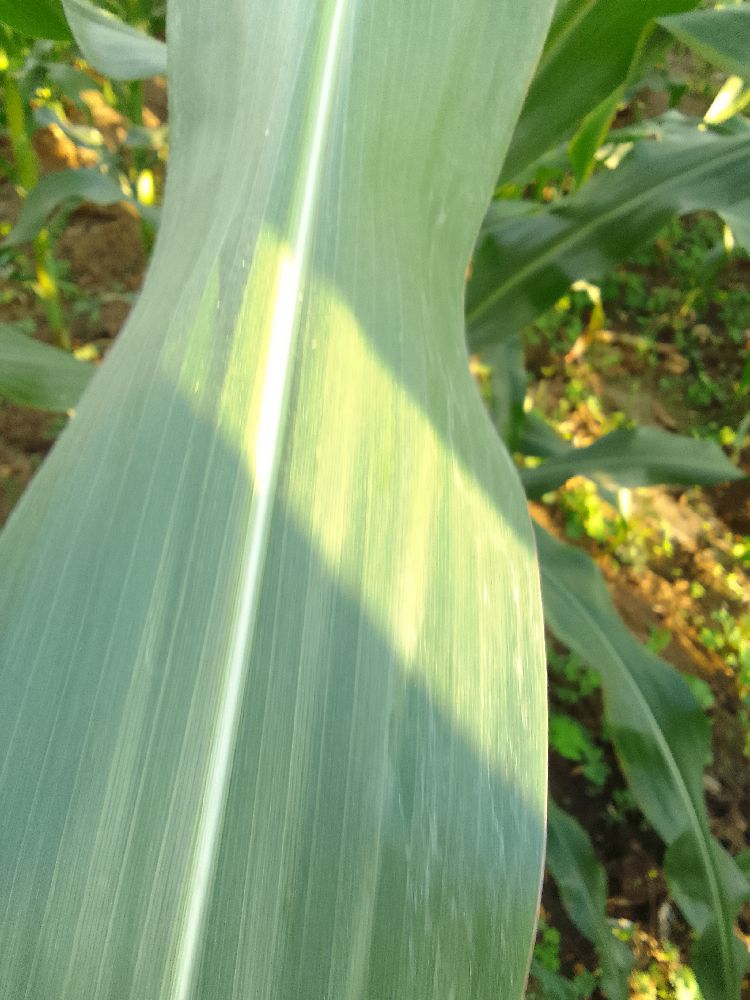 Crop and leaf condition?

maize, healthy
